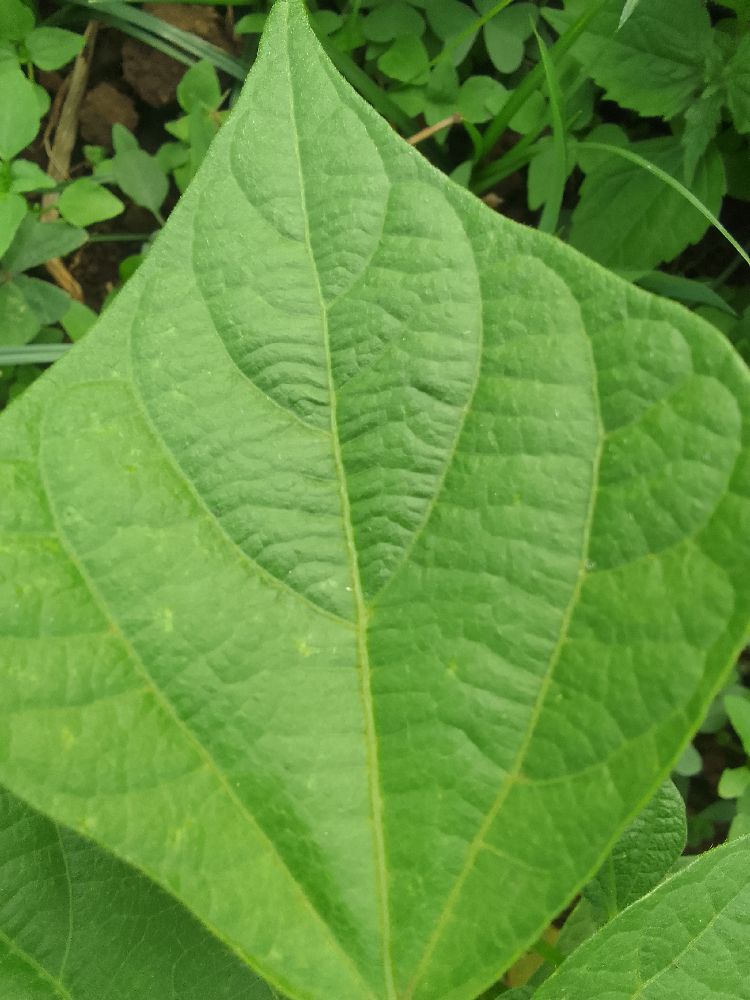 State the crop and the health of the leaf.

common bean, healthy
